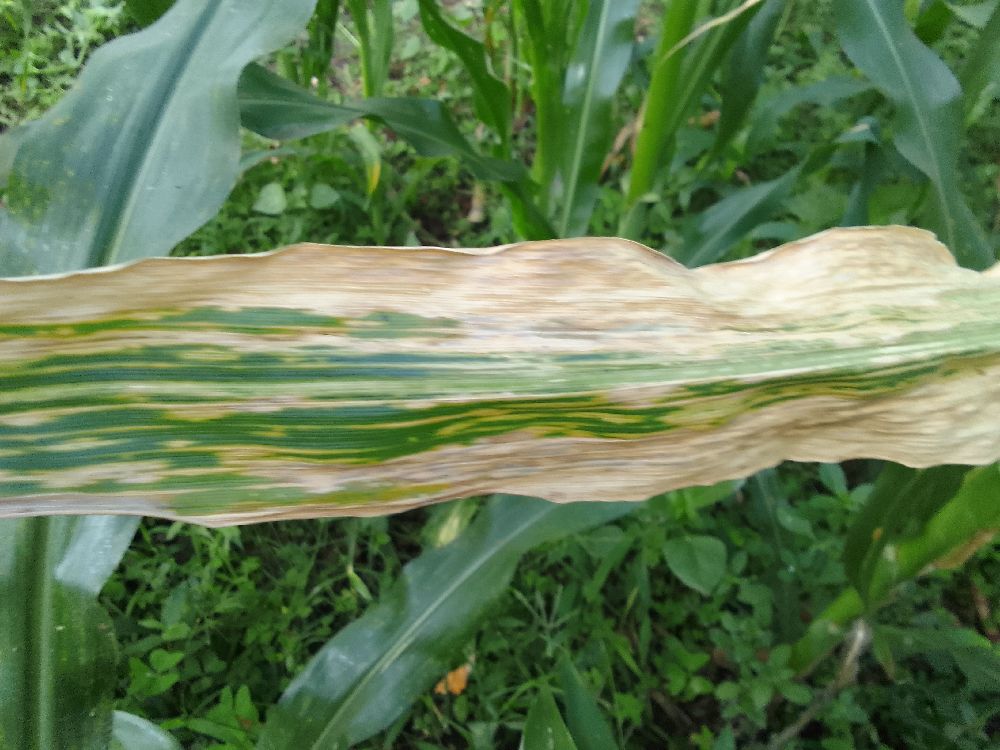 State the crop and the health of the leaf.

maize, maize lethal necrosis
